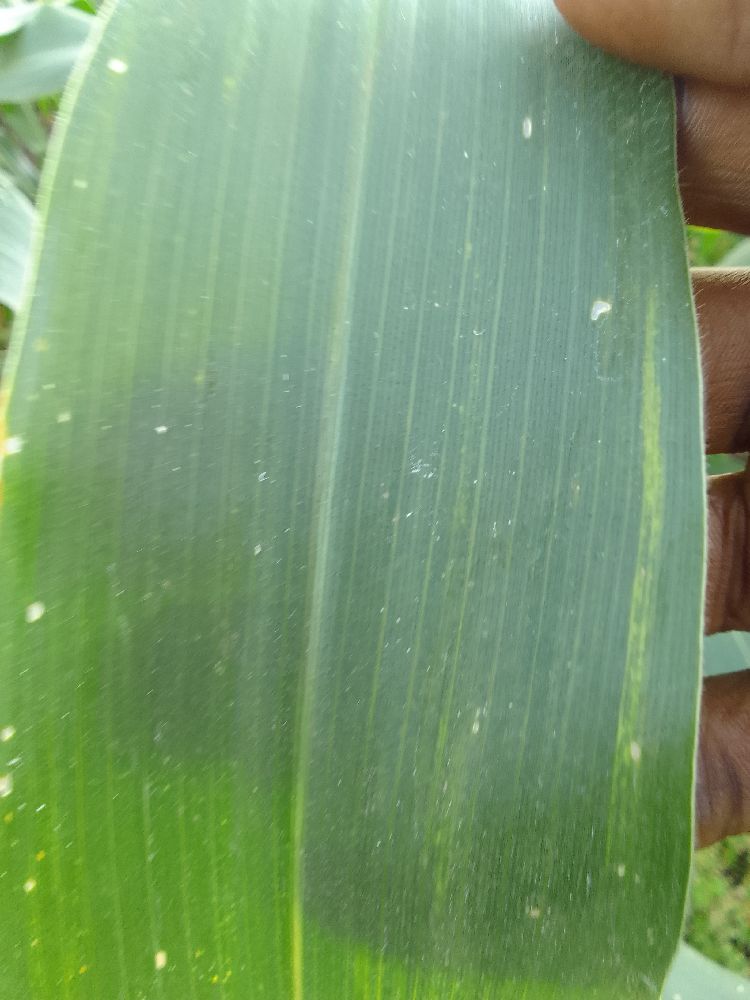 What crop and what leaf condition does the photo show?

maize, healthy
